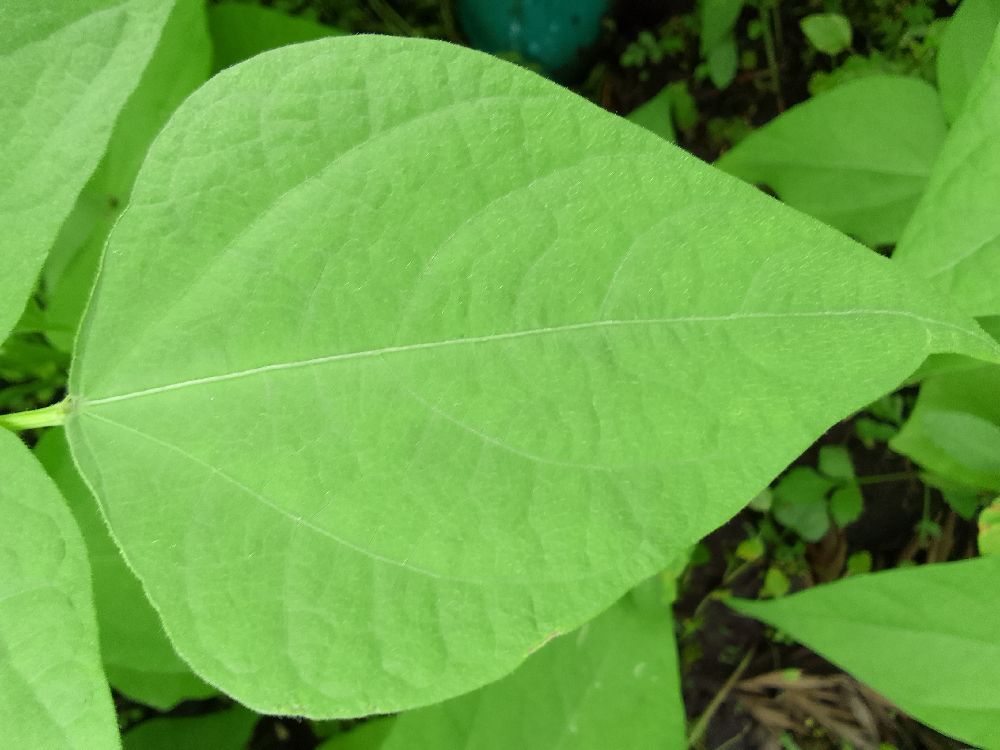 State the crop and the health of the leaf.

common bean, healthy
